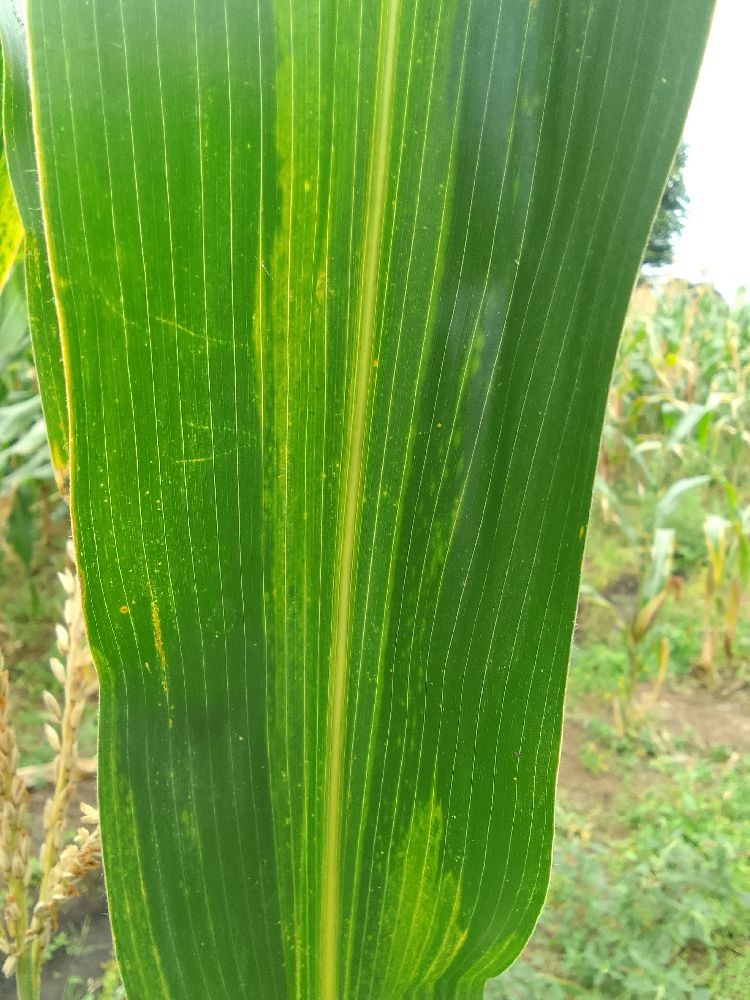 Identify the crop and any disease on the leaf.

maize, maize lethal necrosis
